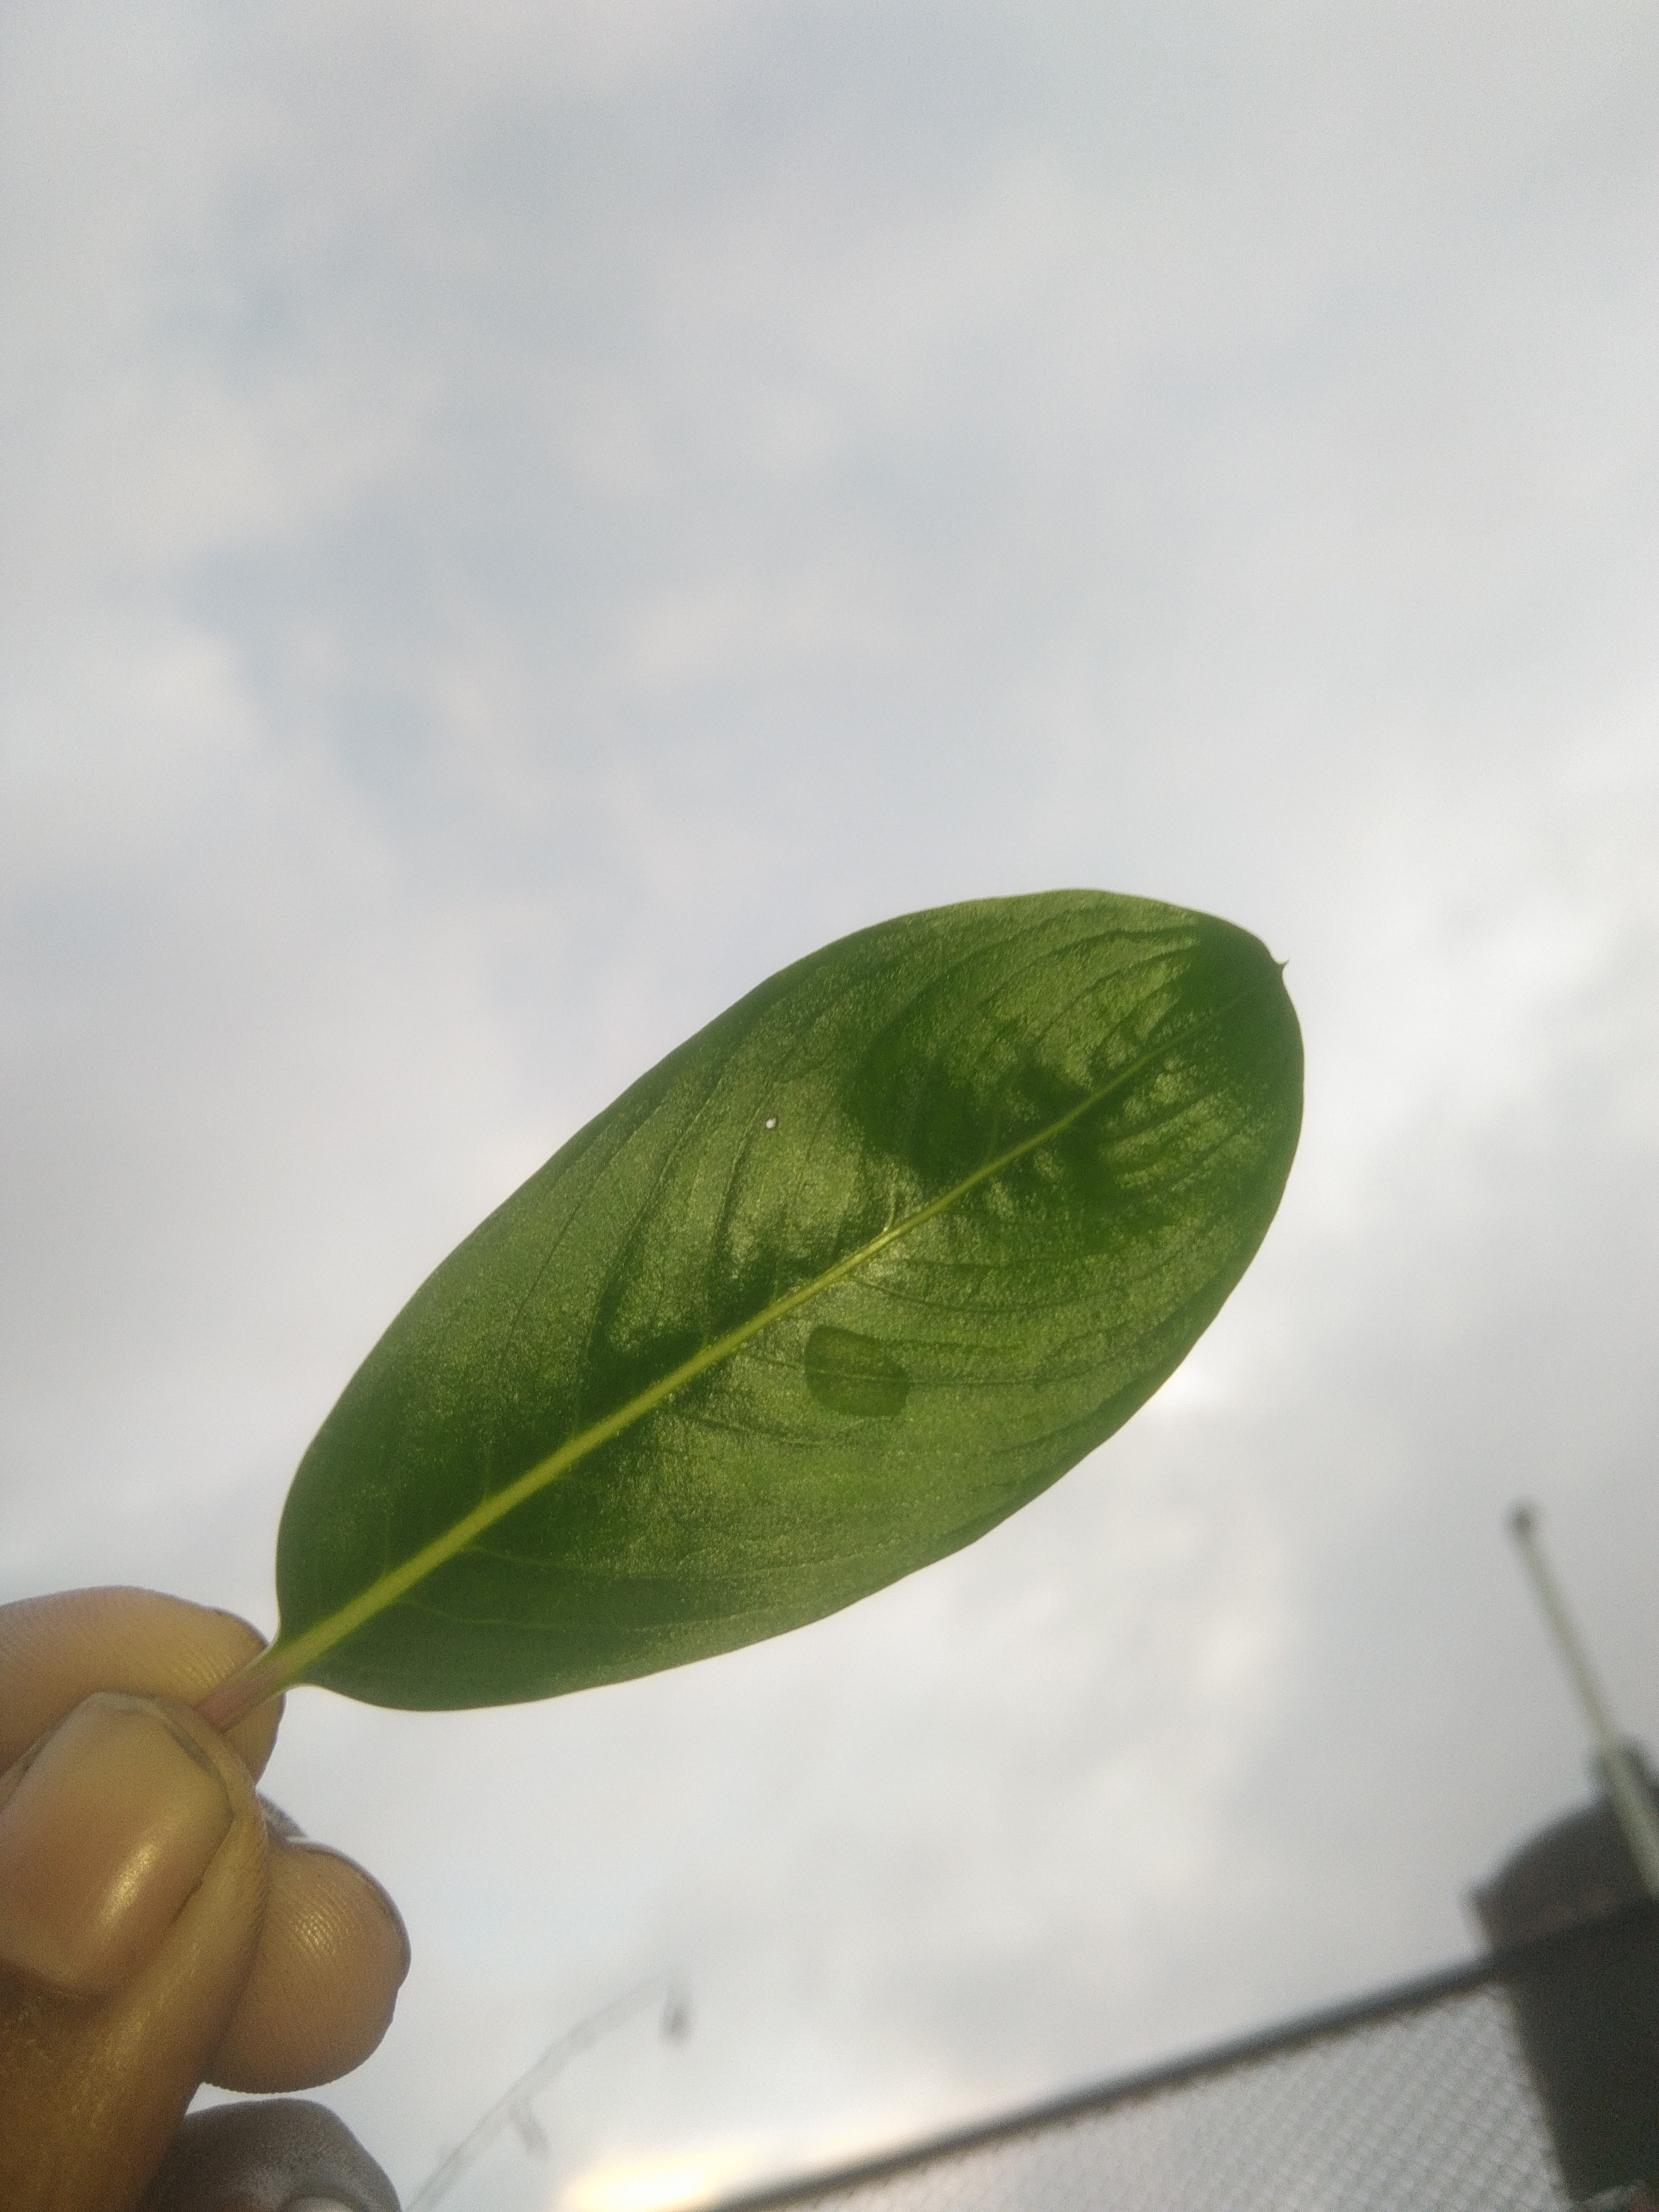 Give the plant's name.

rose periwinkle
